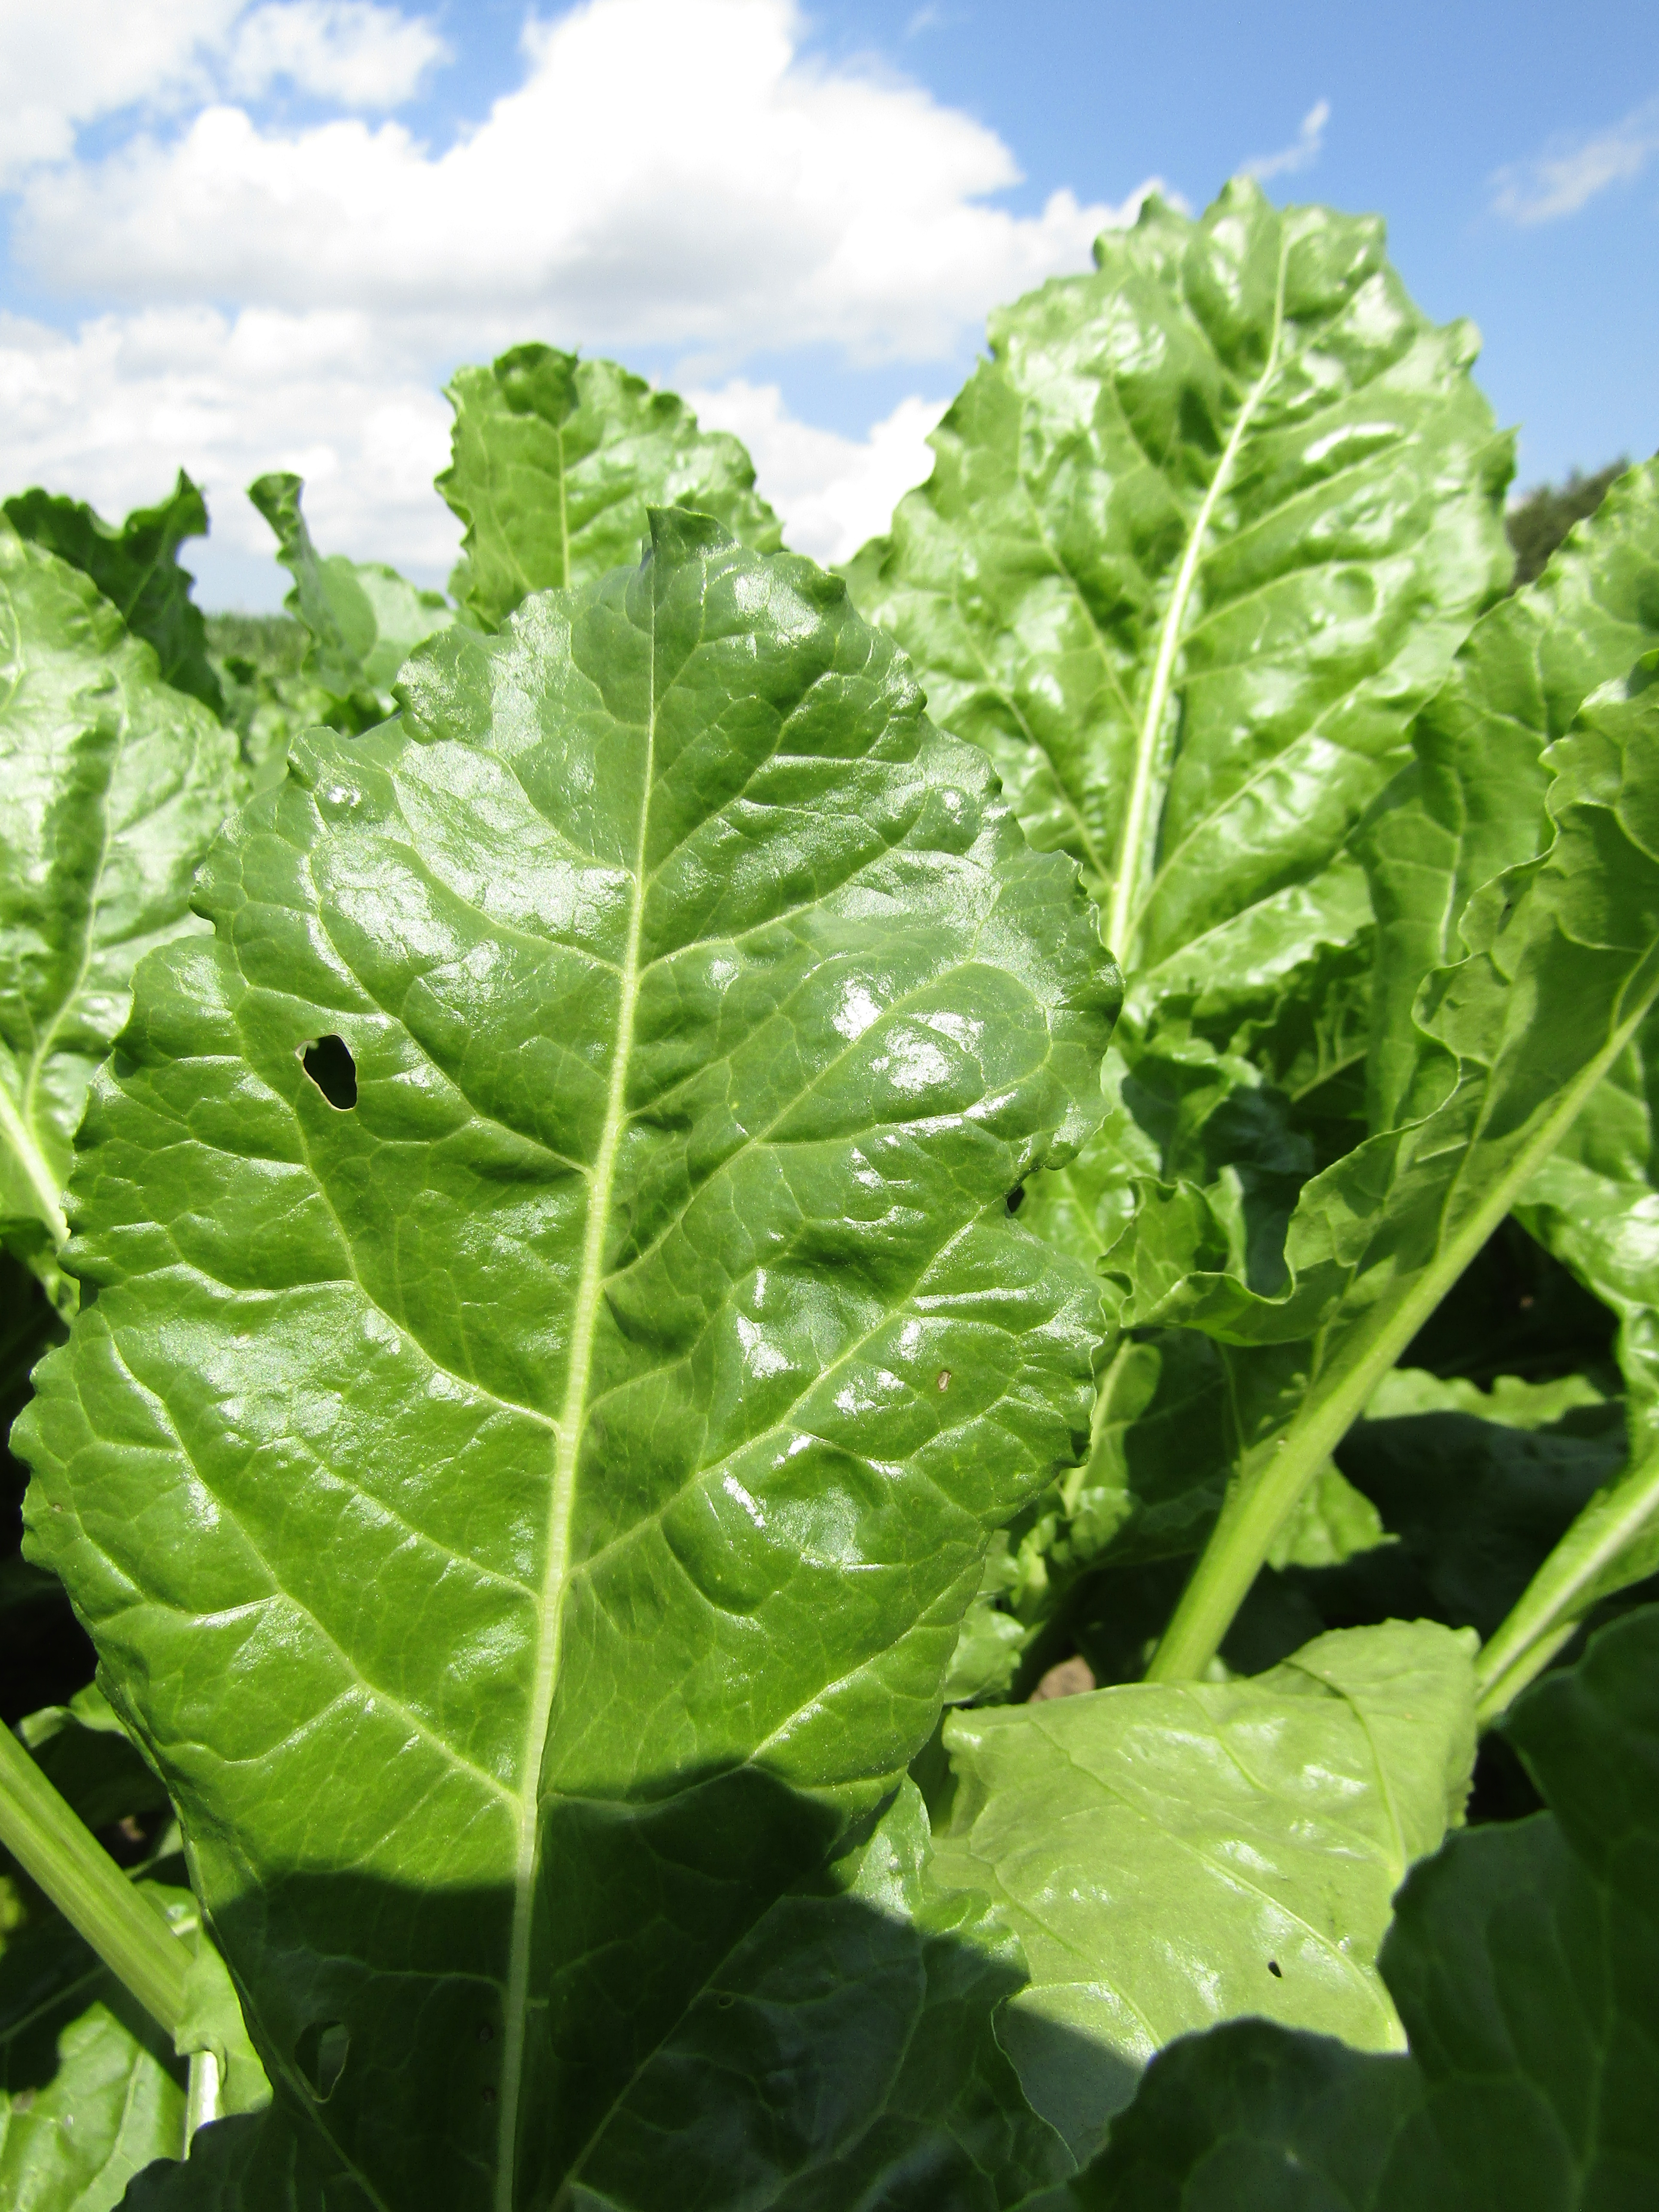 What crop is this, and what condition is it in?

beet, cercospora
